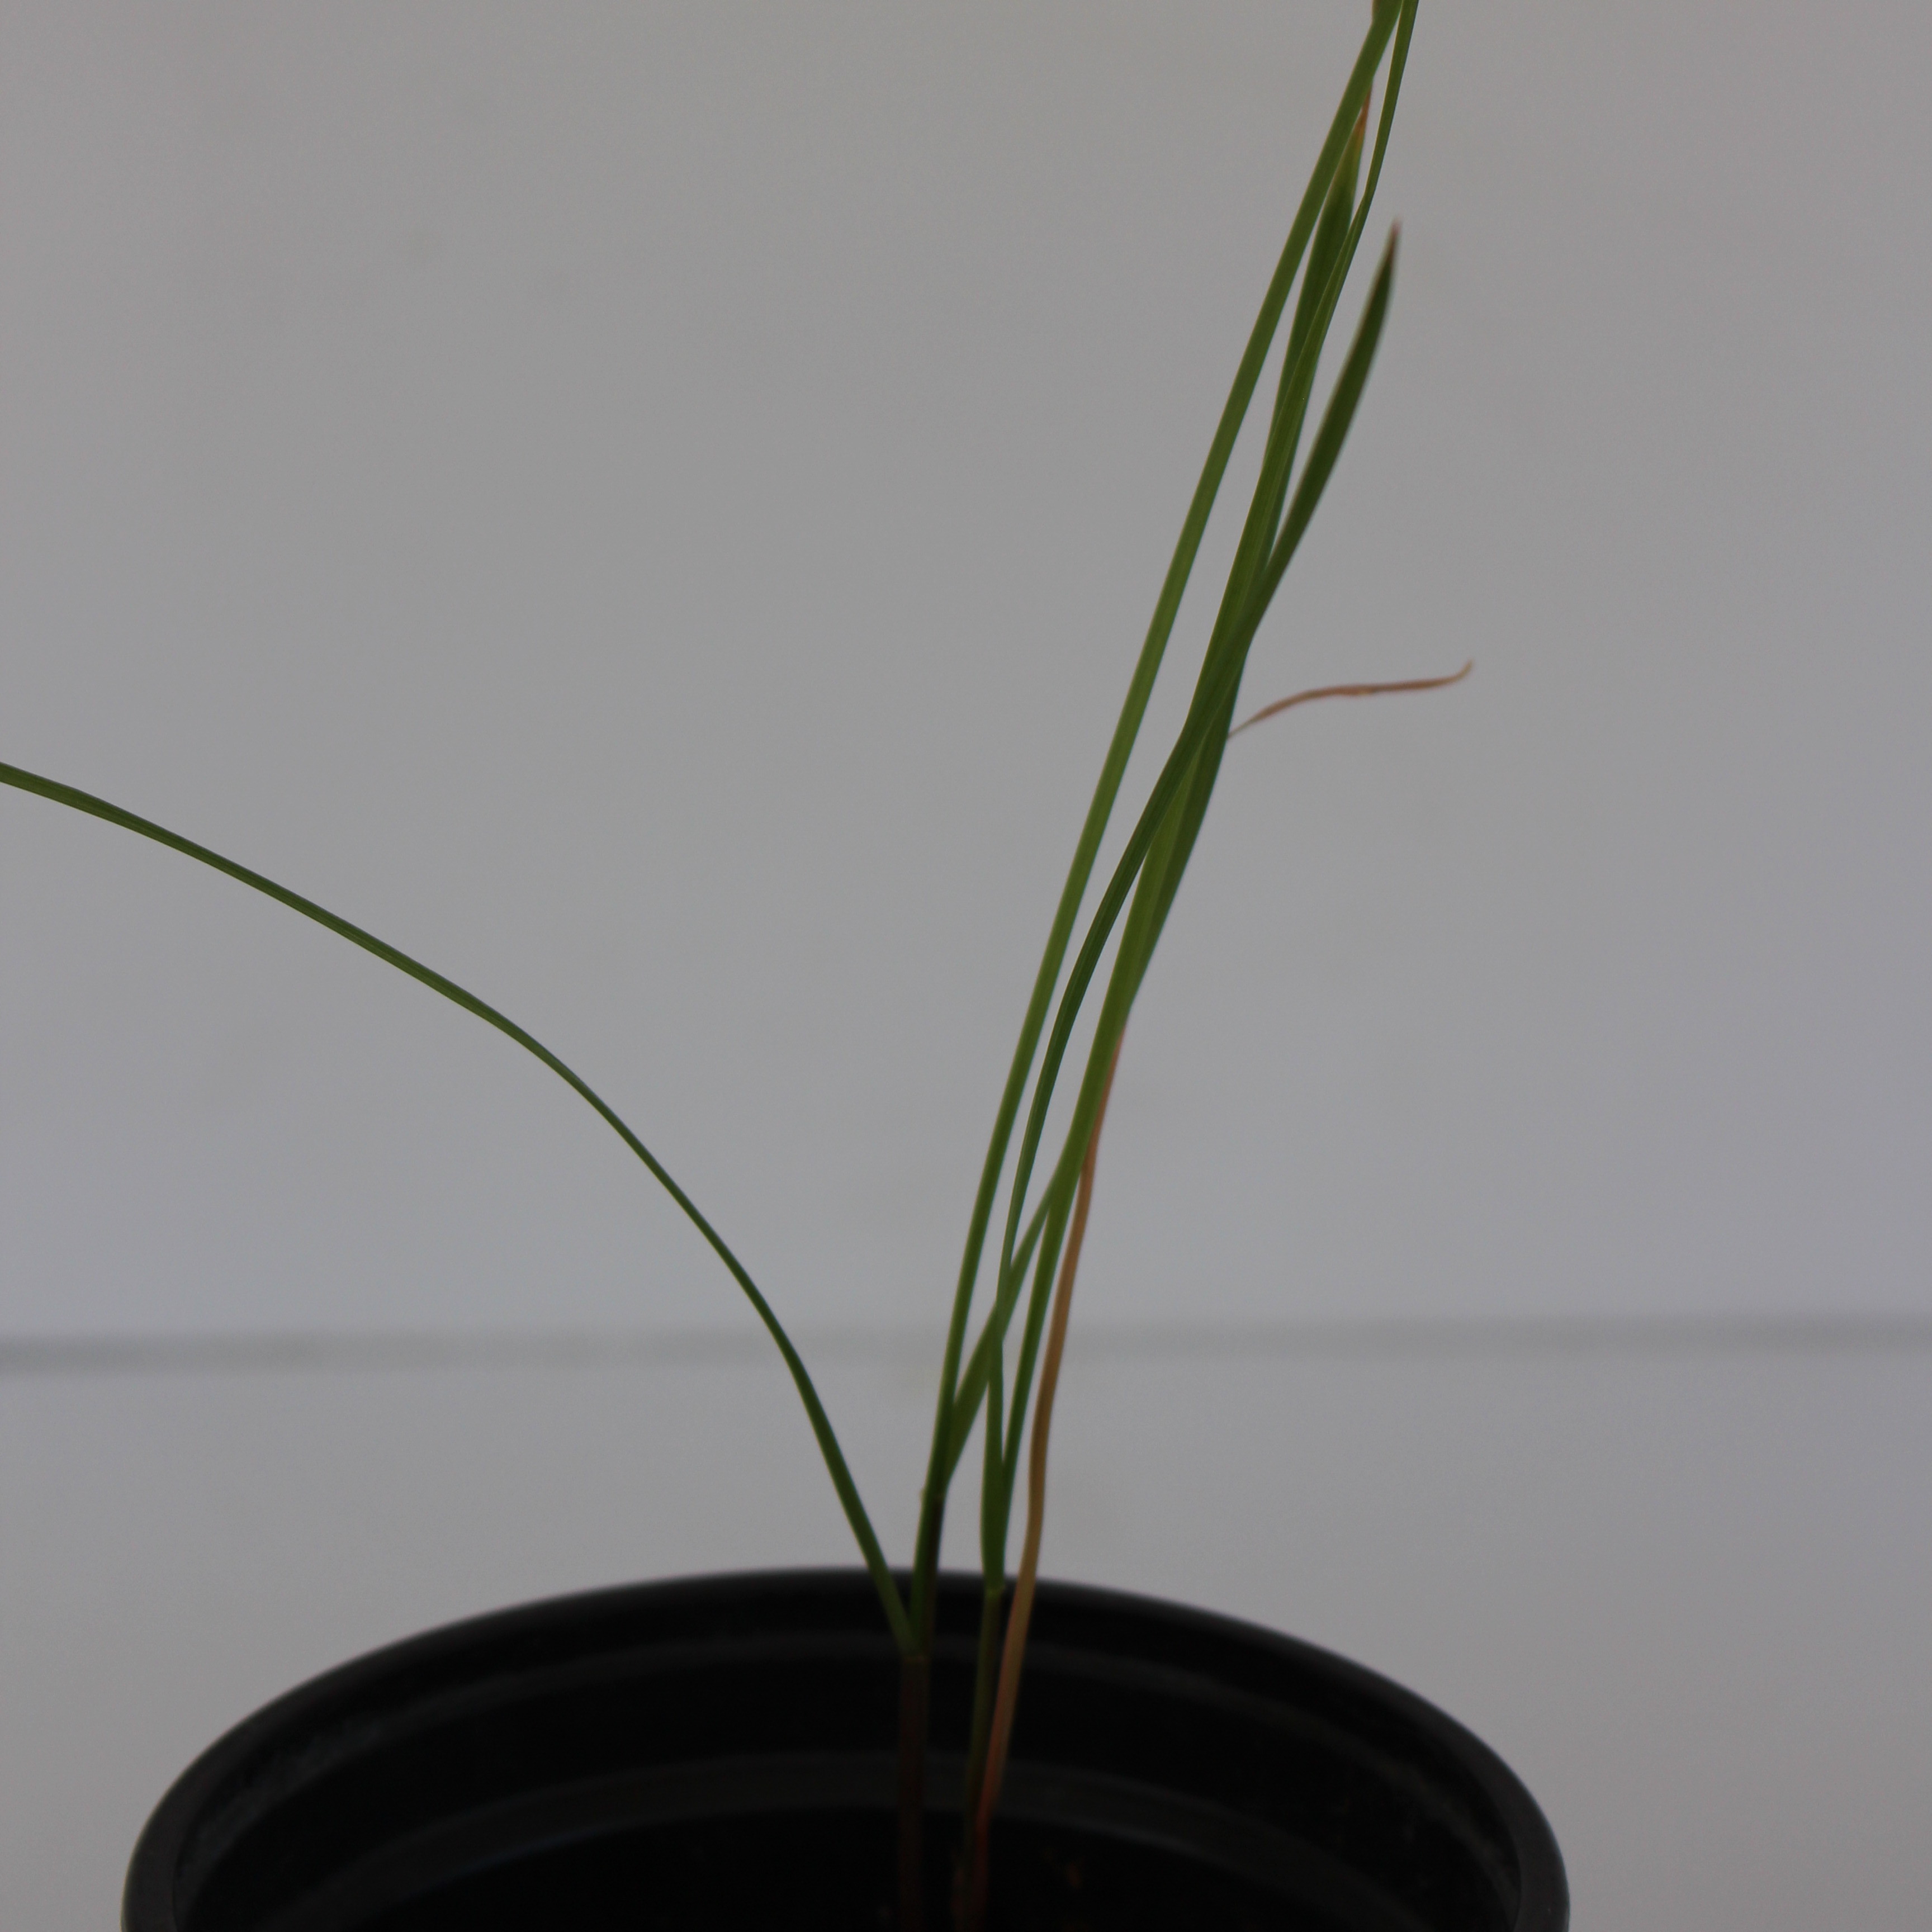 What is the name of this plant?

Lolium multiflorum
